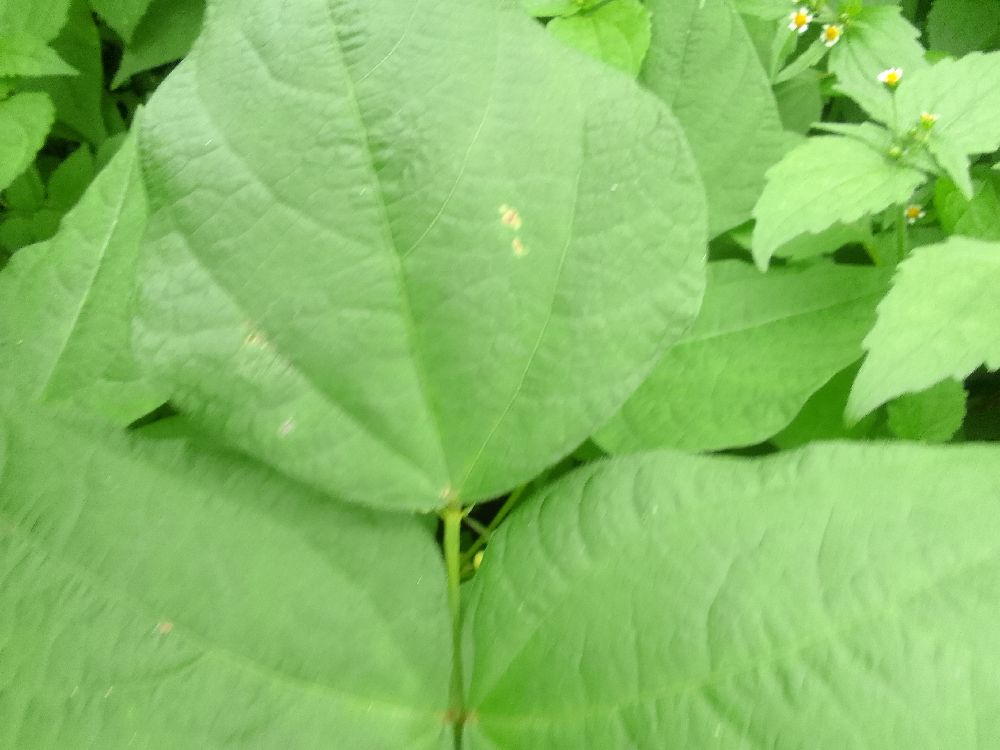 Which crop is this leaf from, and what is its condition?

common bean, healthy
